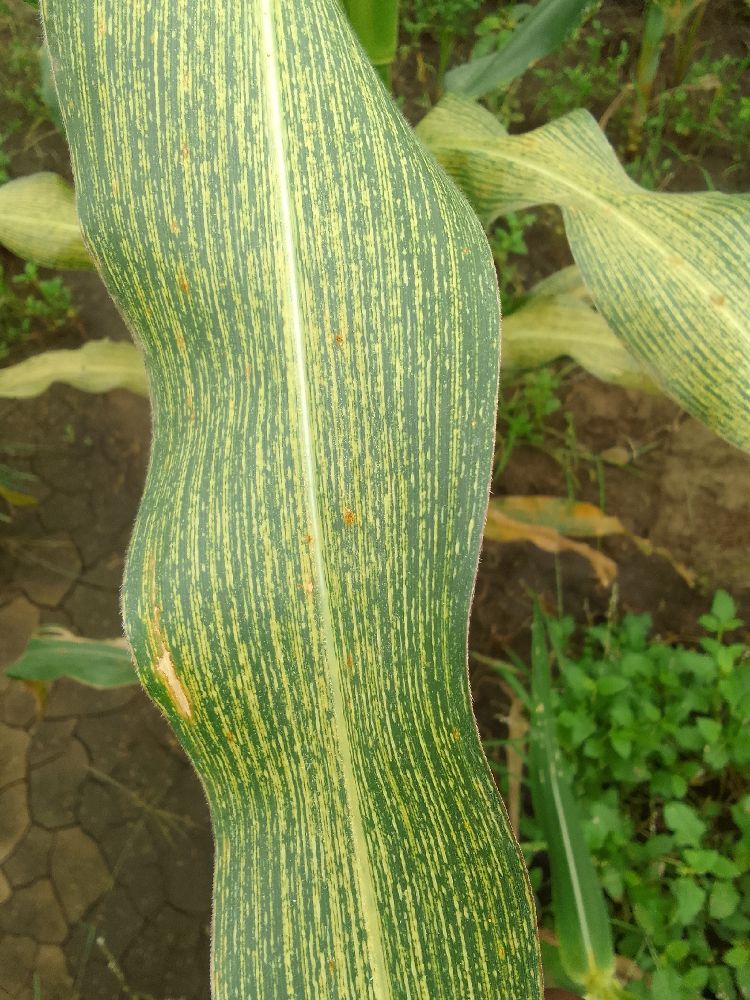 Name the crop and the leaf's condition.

maize, maize streak virus
